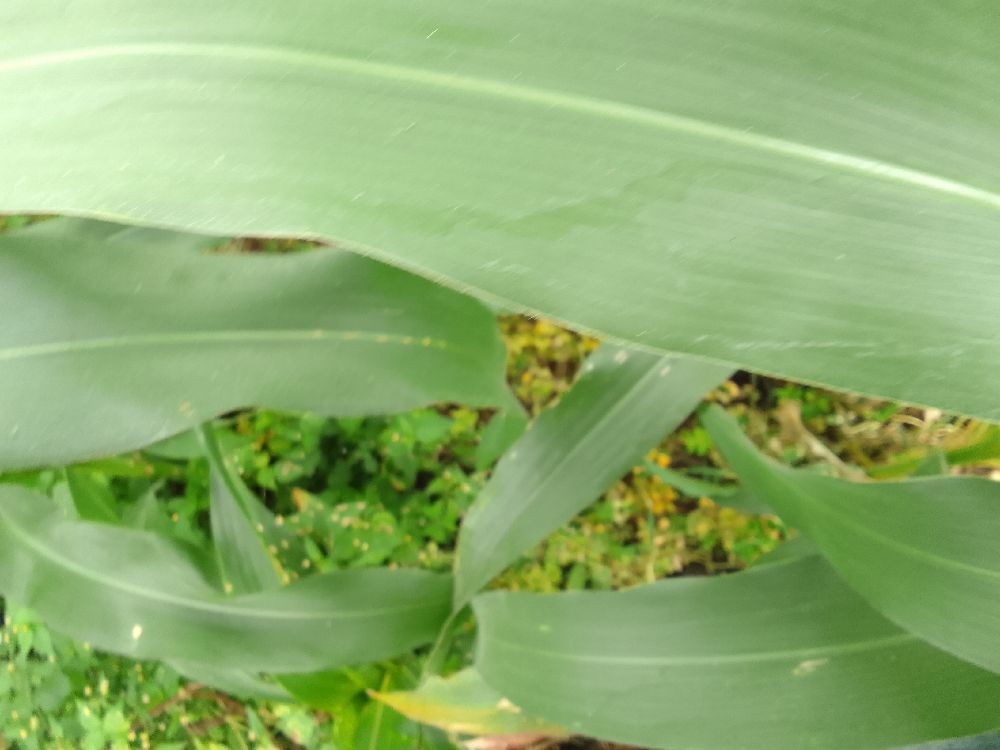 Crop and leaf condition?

maize, healthy
